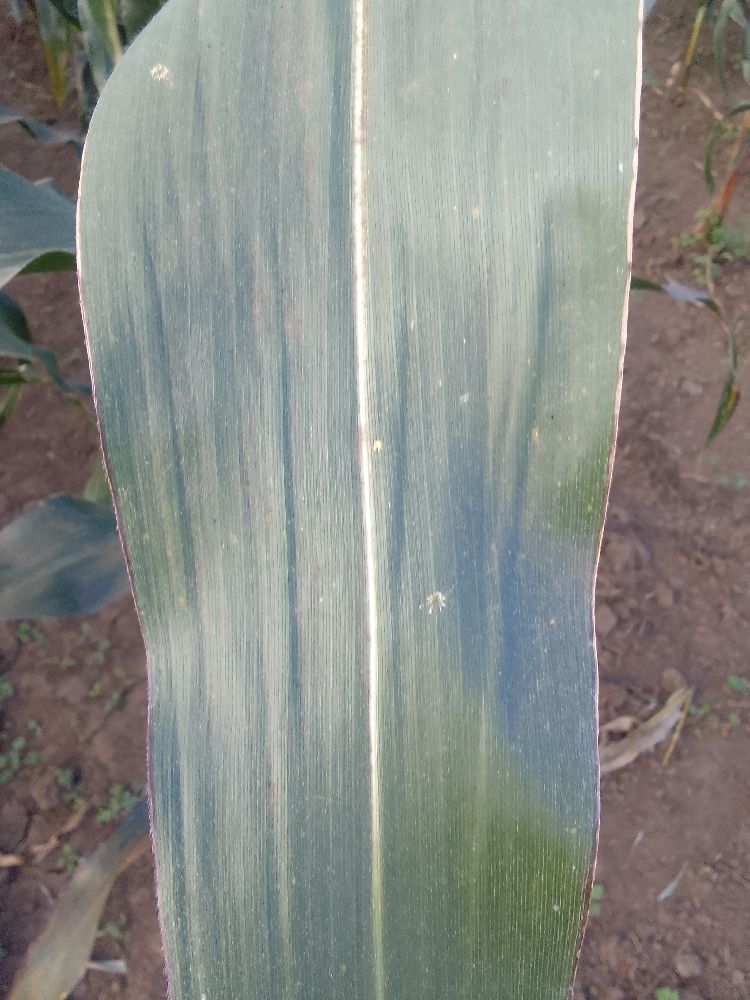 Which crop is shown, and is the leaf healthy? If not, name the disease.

maize, healthy
